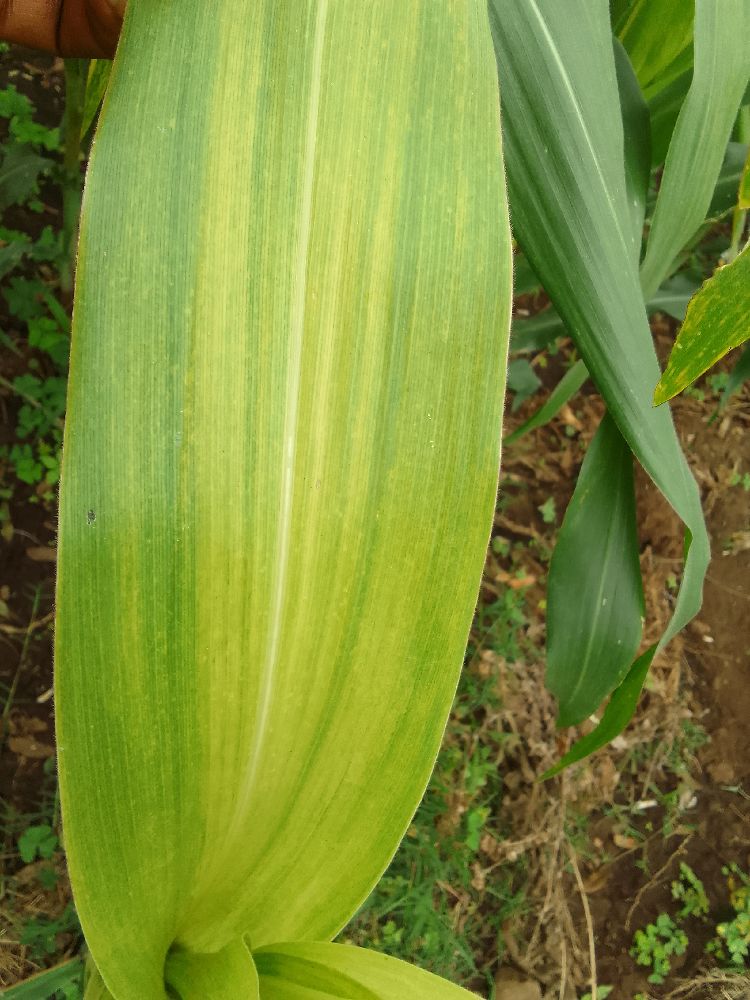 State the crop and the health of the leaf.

maize, maize lethal necrosis
